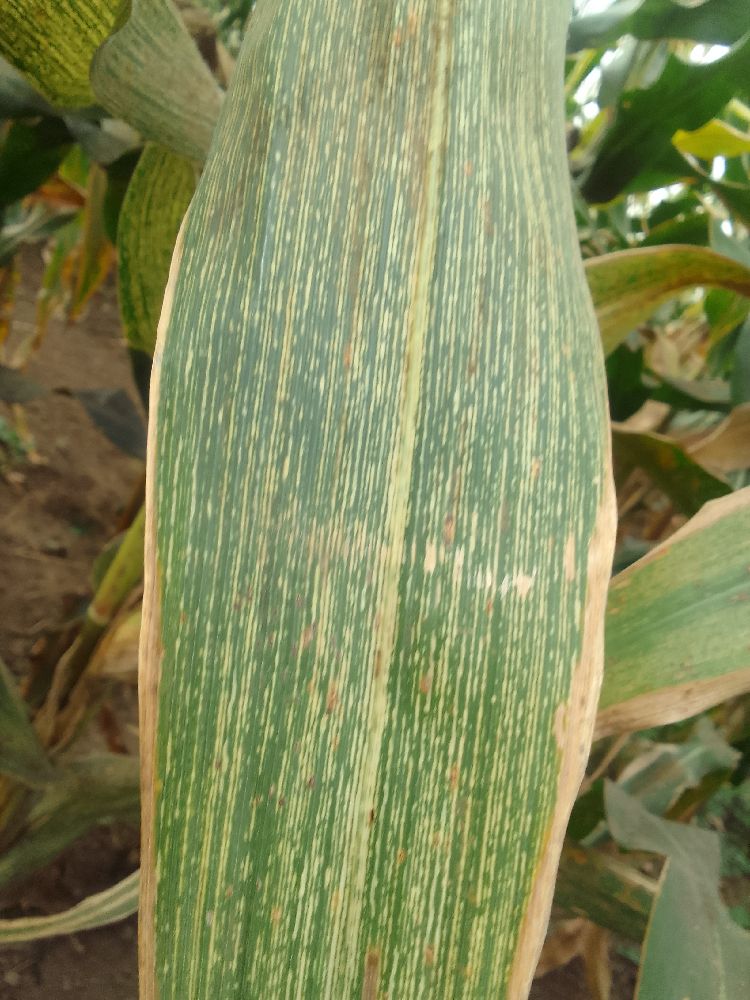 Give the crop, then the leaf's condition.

maize, maize streak virus
